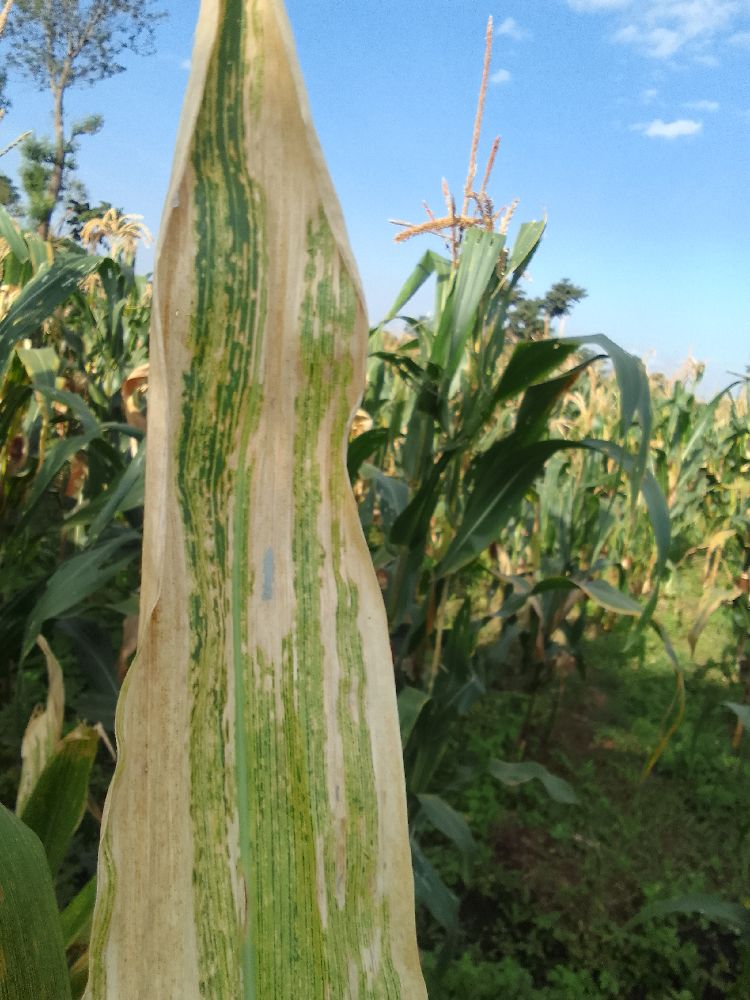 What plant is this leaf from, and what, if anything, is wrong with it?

maize, maize lethal necrosis
